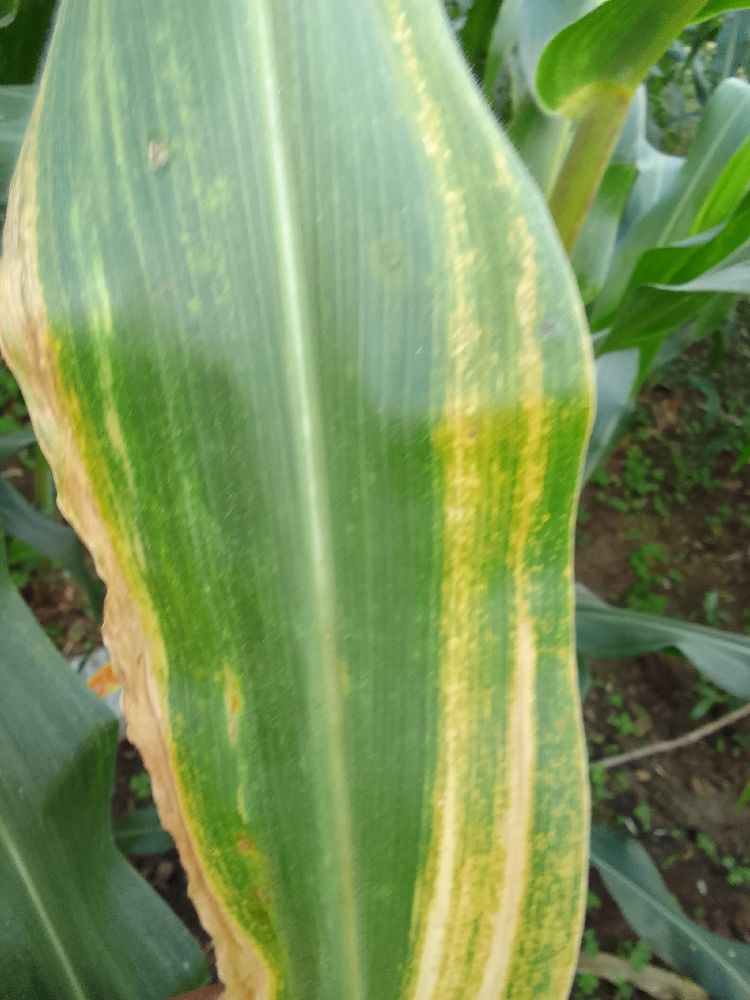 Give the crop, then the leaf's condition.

maize, maize lethal necrosis
